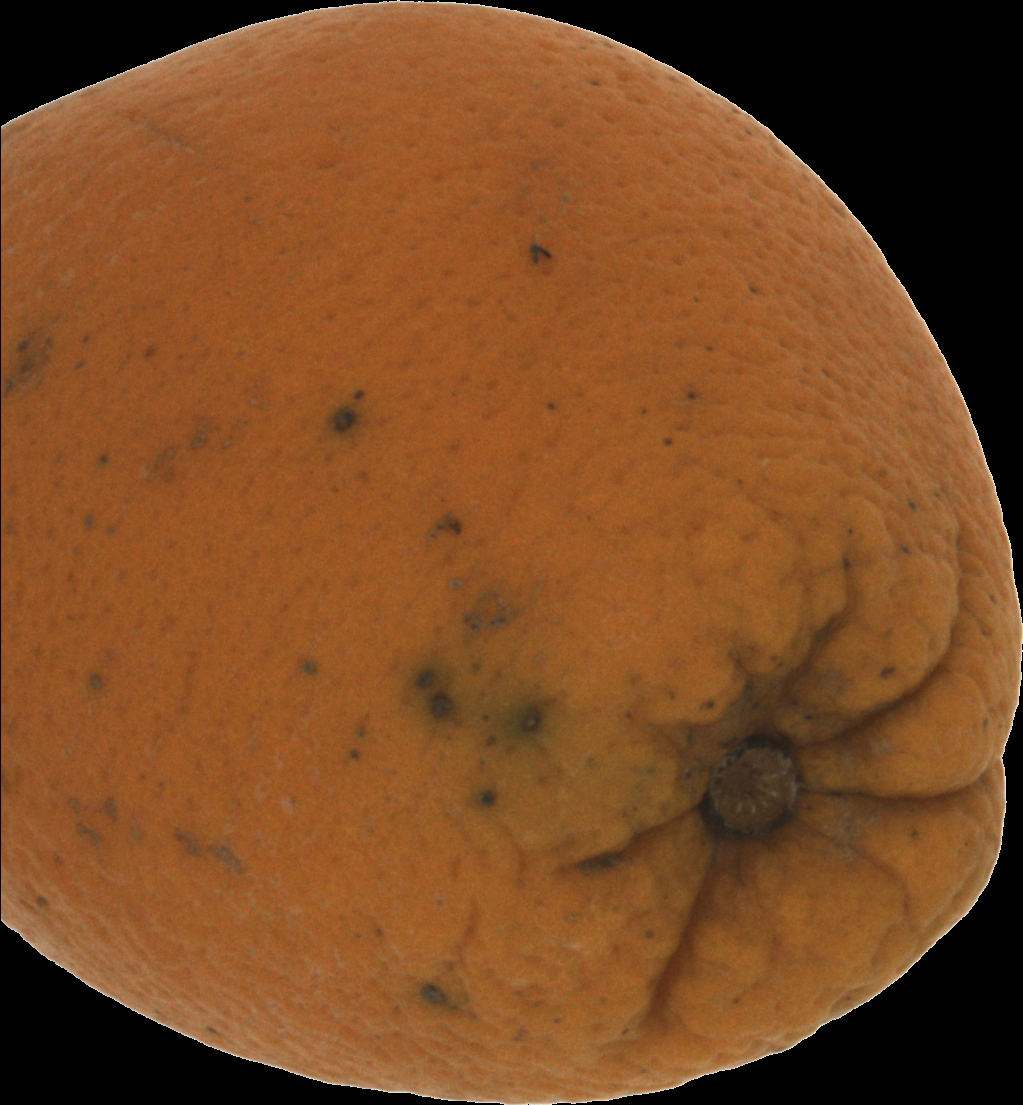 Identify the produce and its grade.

orange, bad
